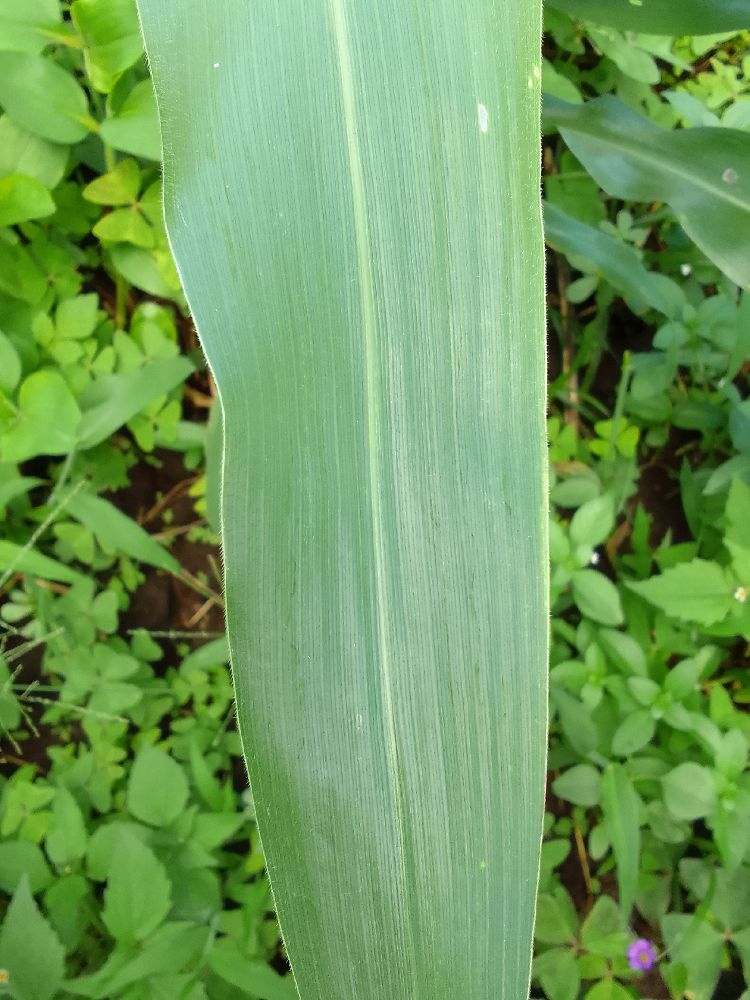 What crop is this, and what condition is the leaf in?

maize, healthy
